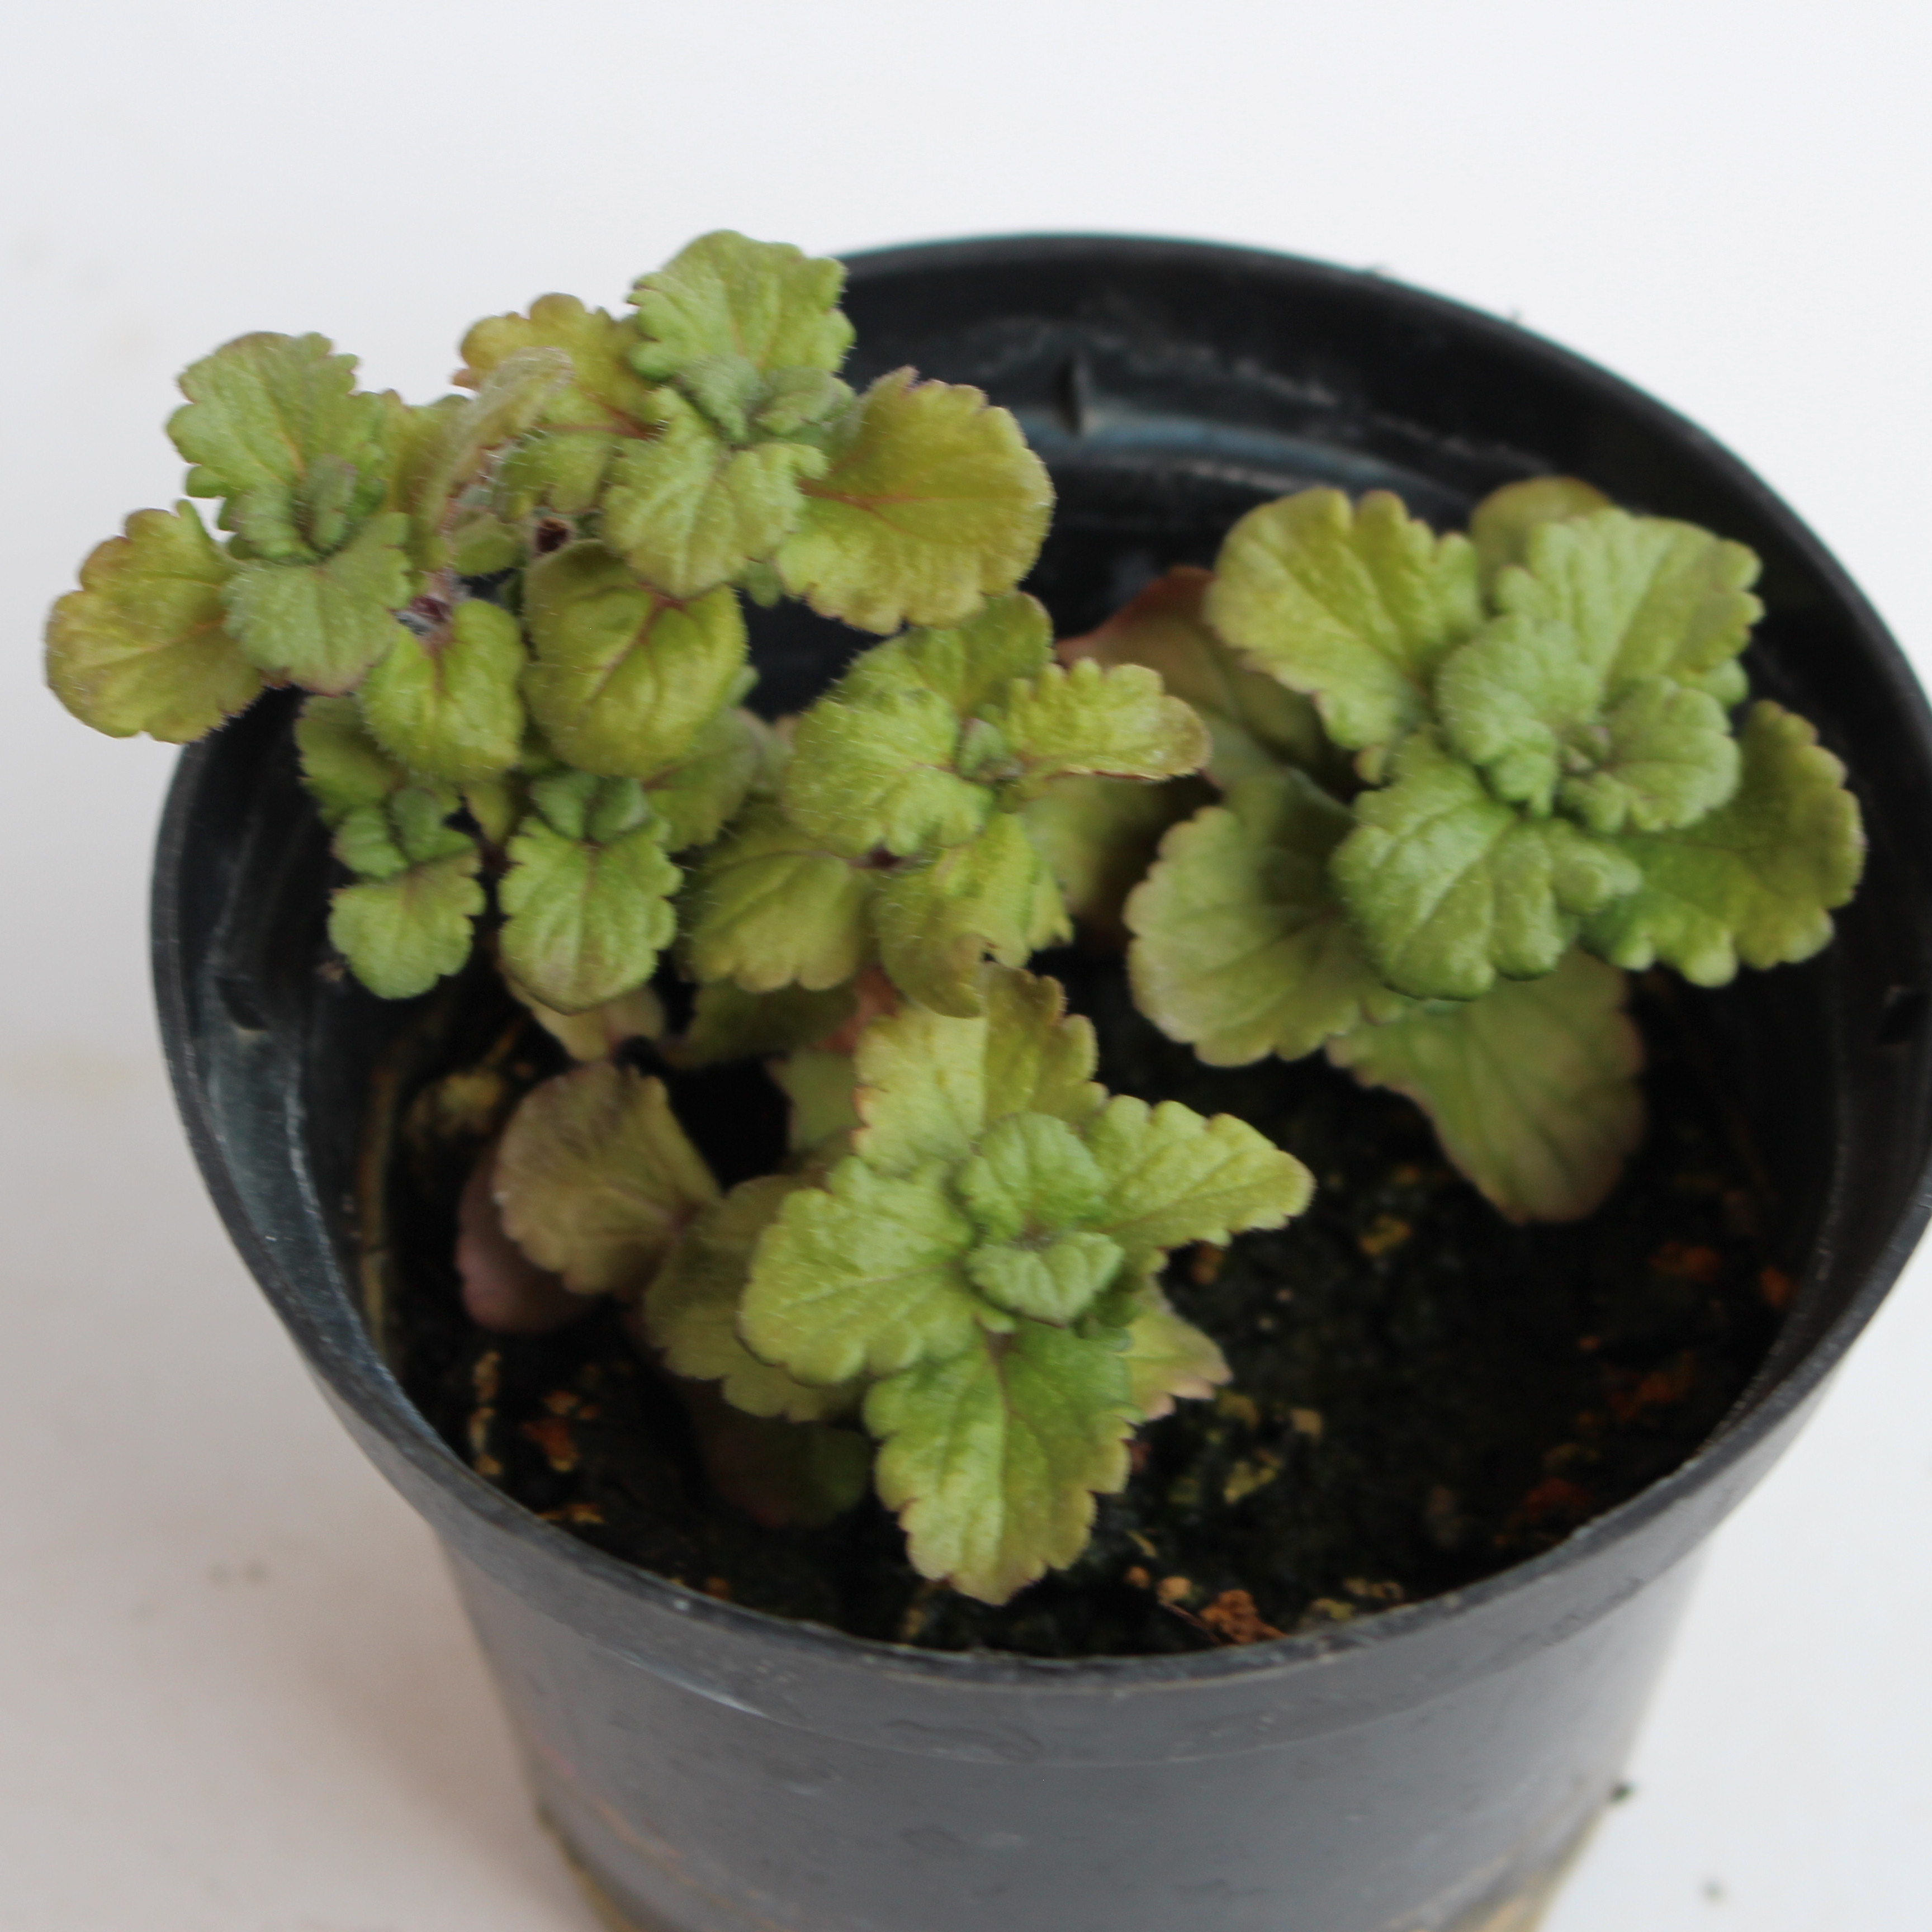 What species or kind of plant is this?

Veronica persica
